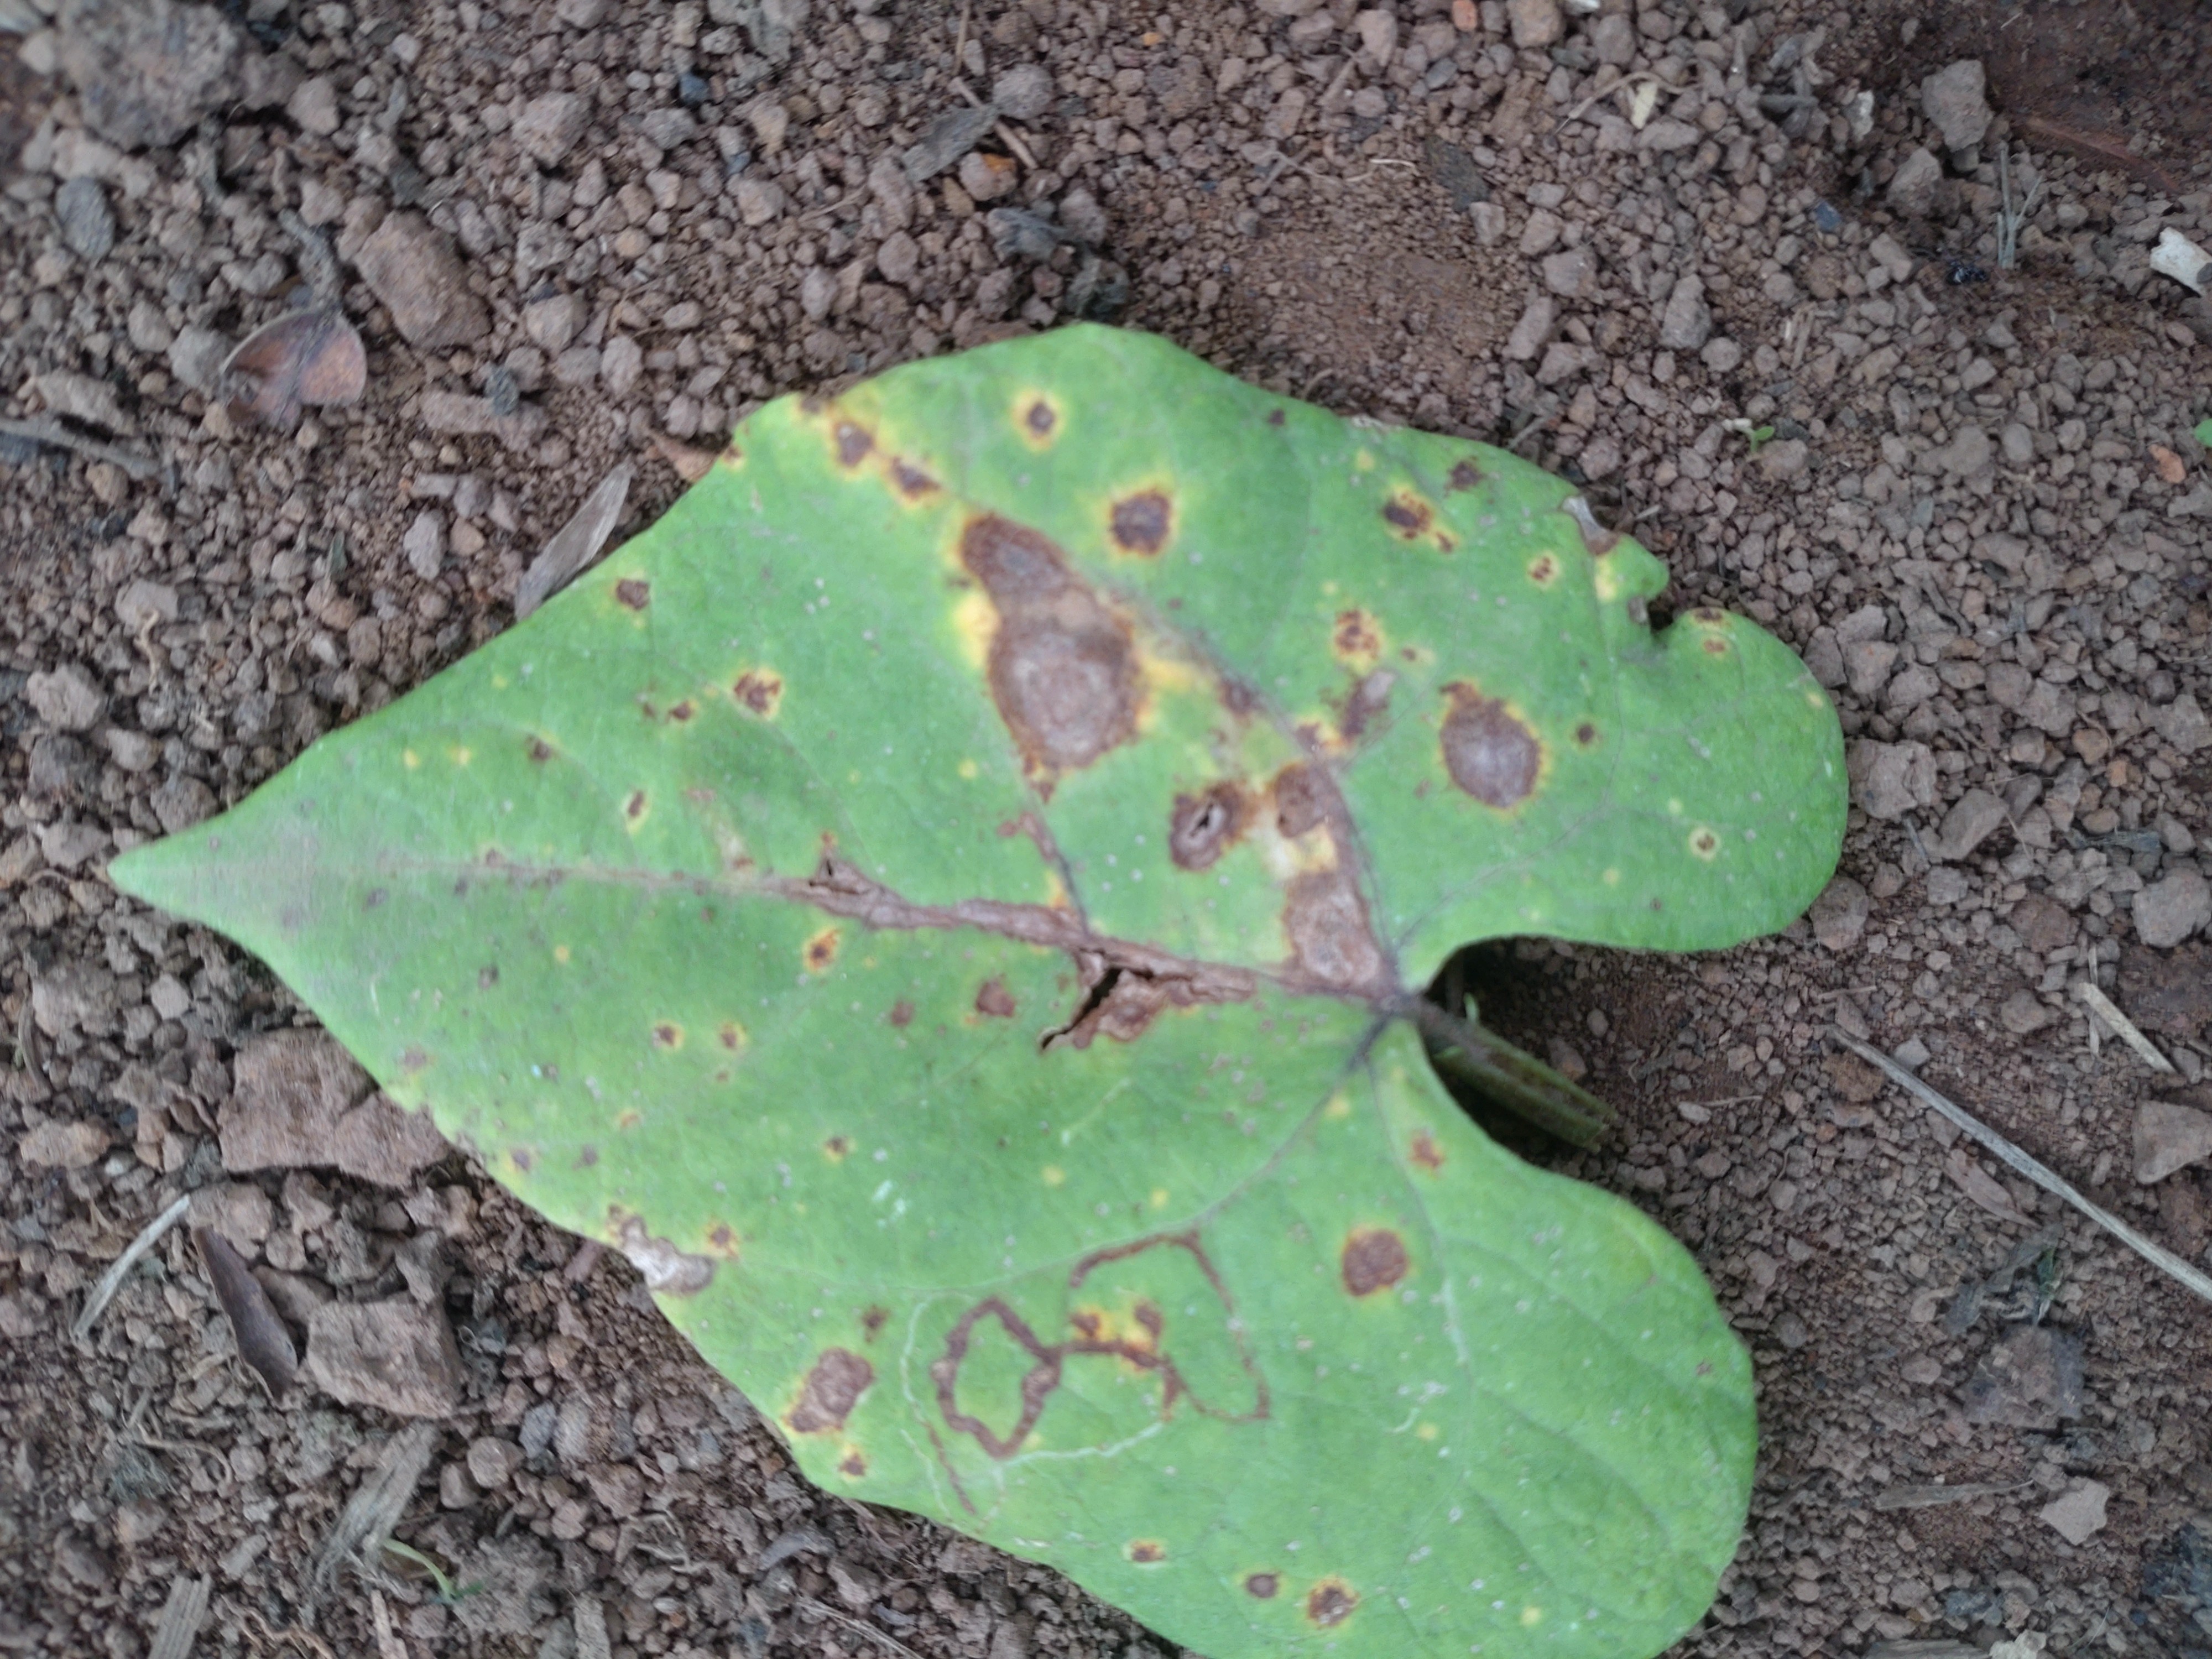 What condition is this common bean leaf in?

rust
